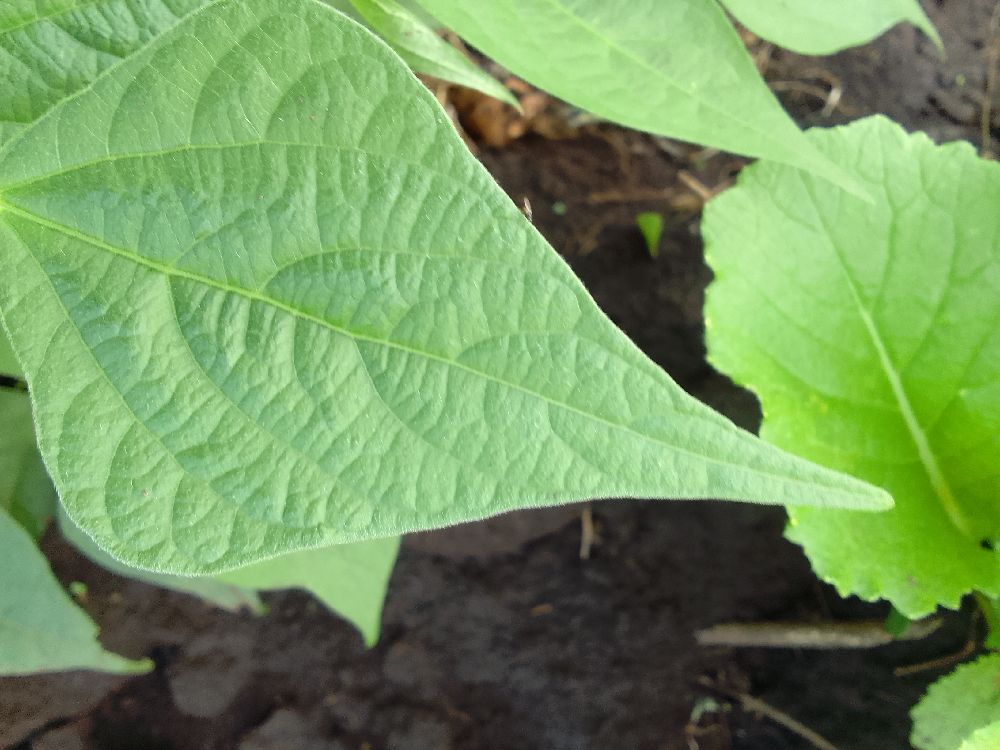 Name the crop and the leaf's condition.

common bean, healthy
